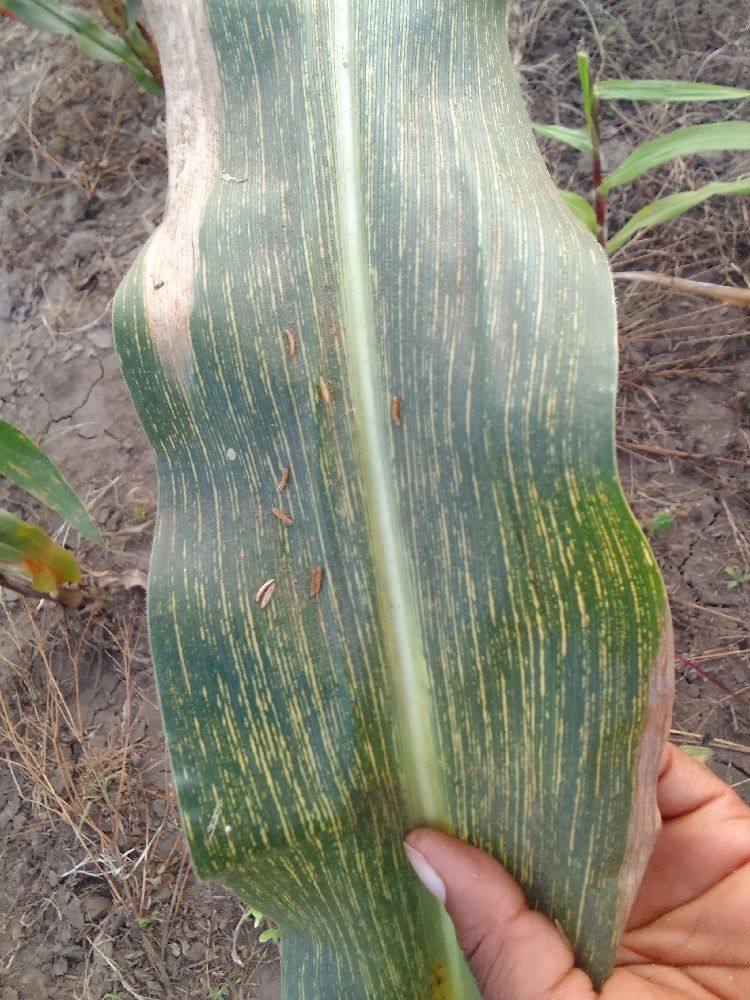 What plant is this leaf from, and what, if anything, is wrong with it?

maize, maize streak virus
